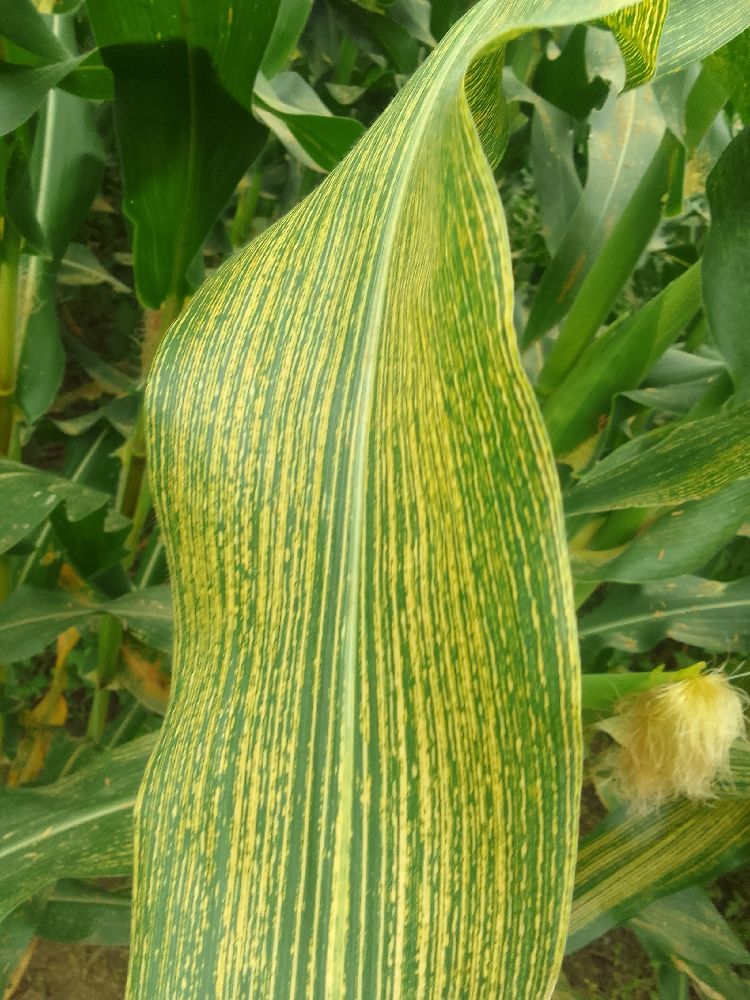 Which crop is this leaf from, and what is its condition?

maize, maize streak virus
